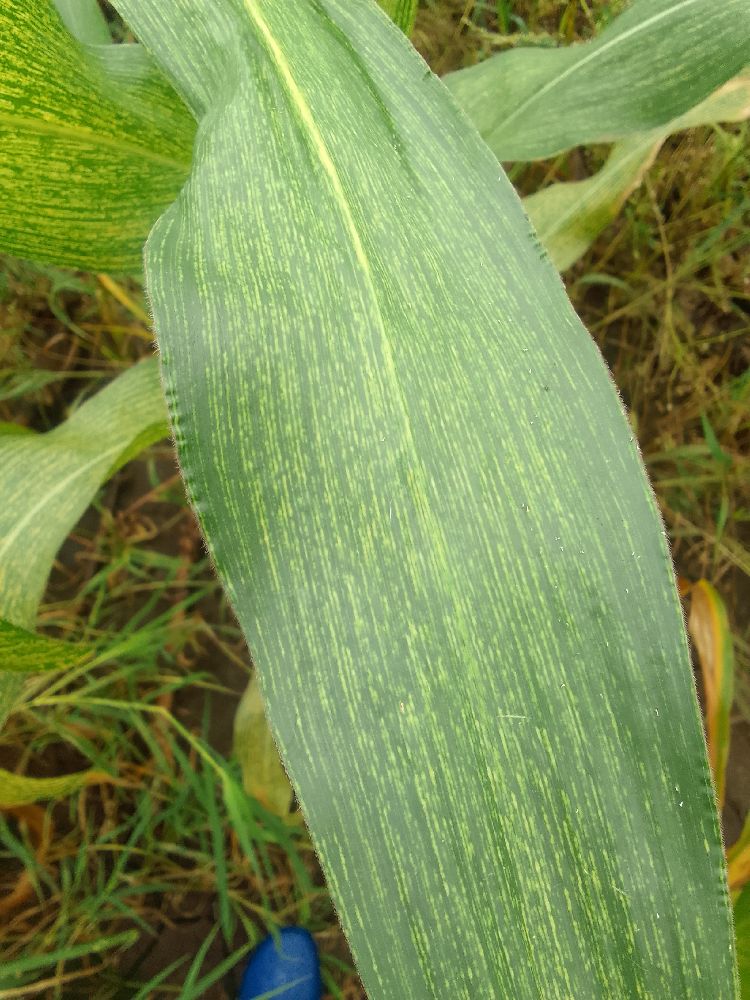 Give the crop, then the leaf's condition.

maize, maize streak virus
